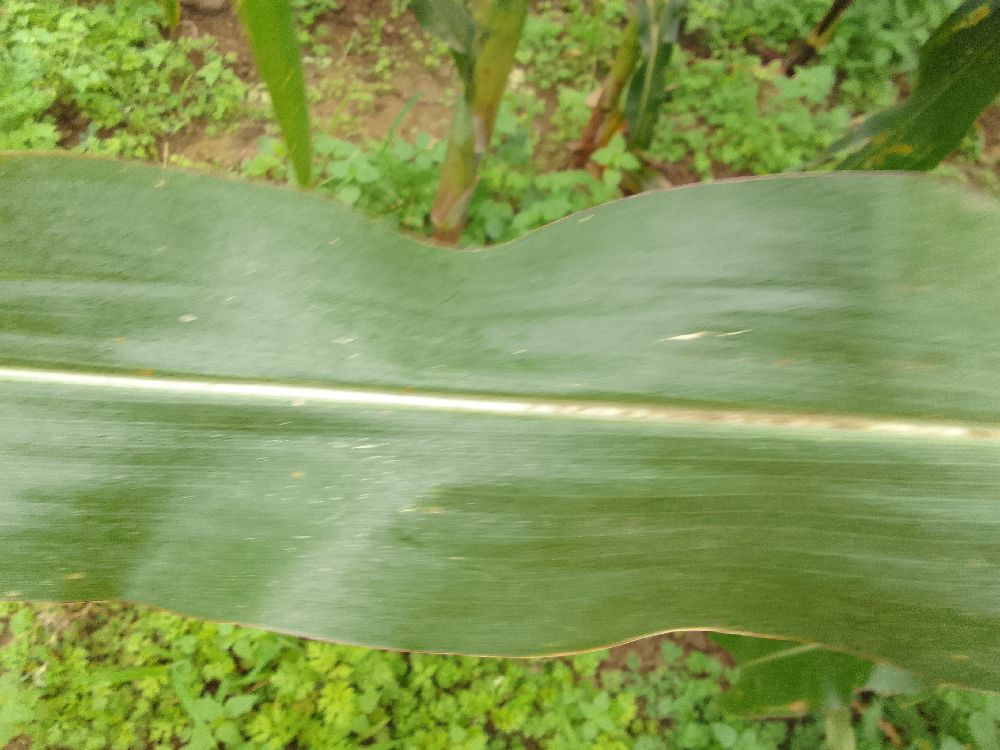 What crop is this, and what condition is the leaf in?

maize, healthy
